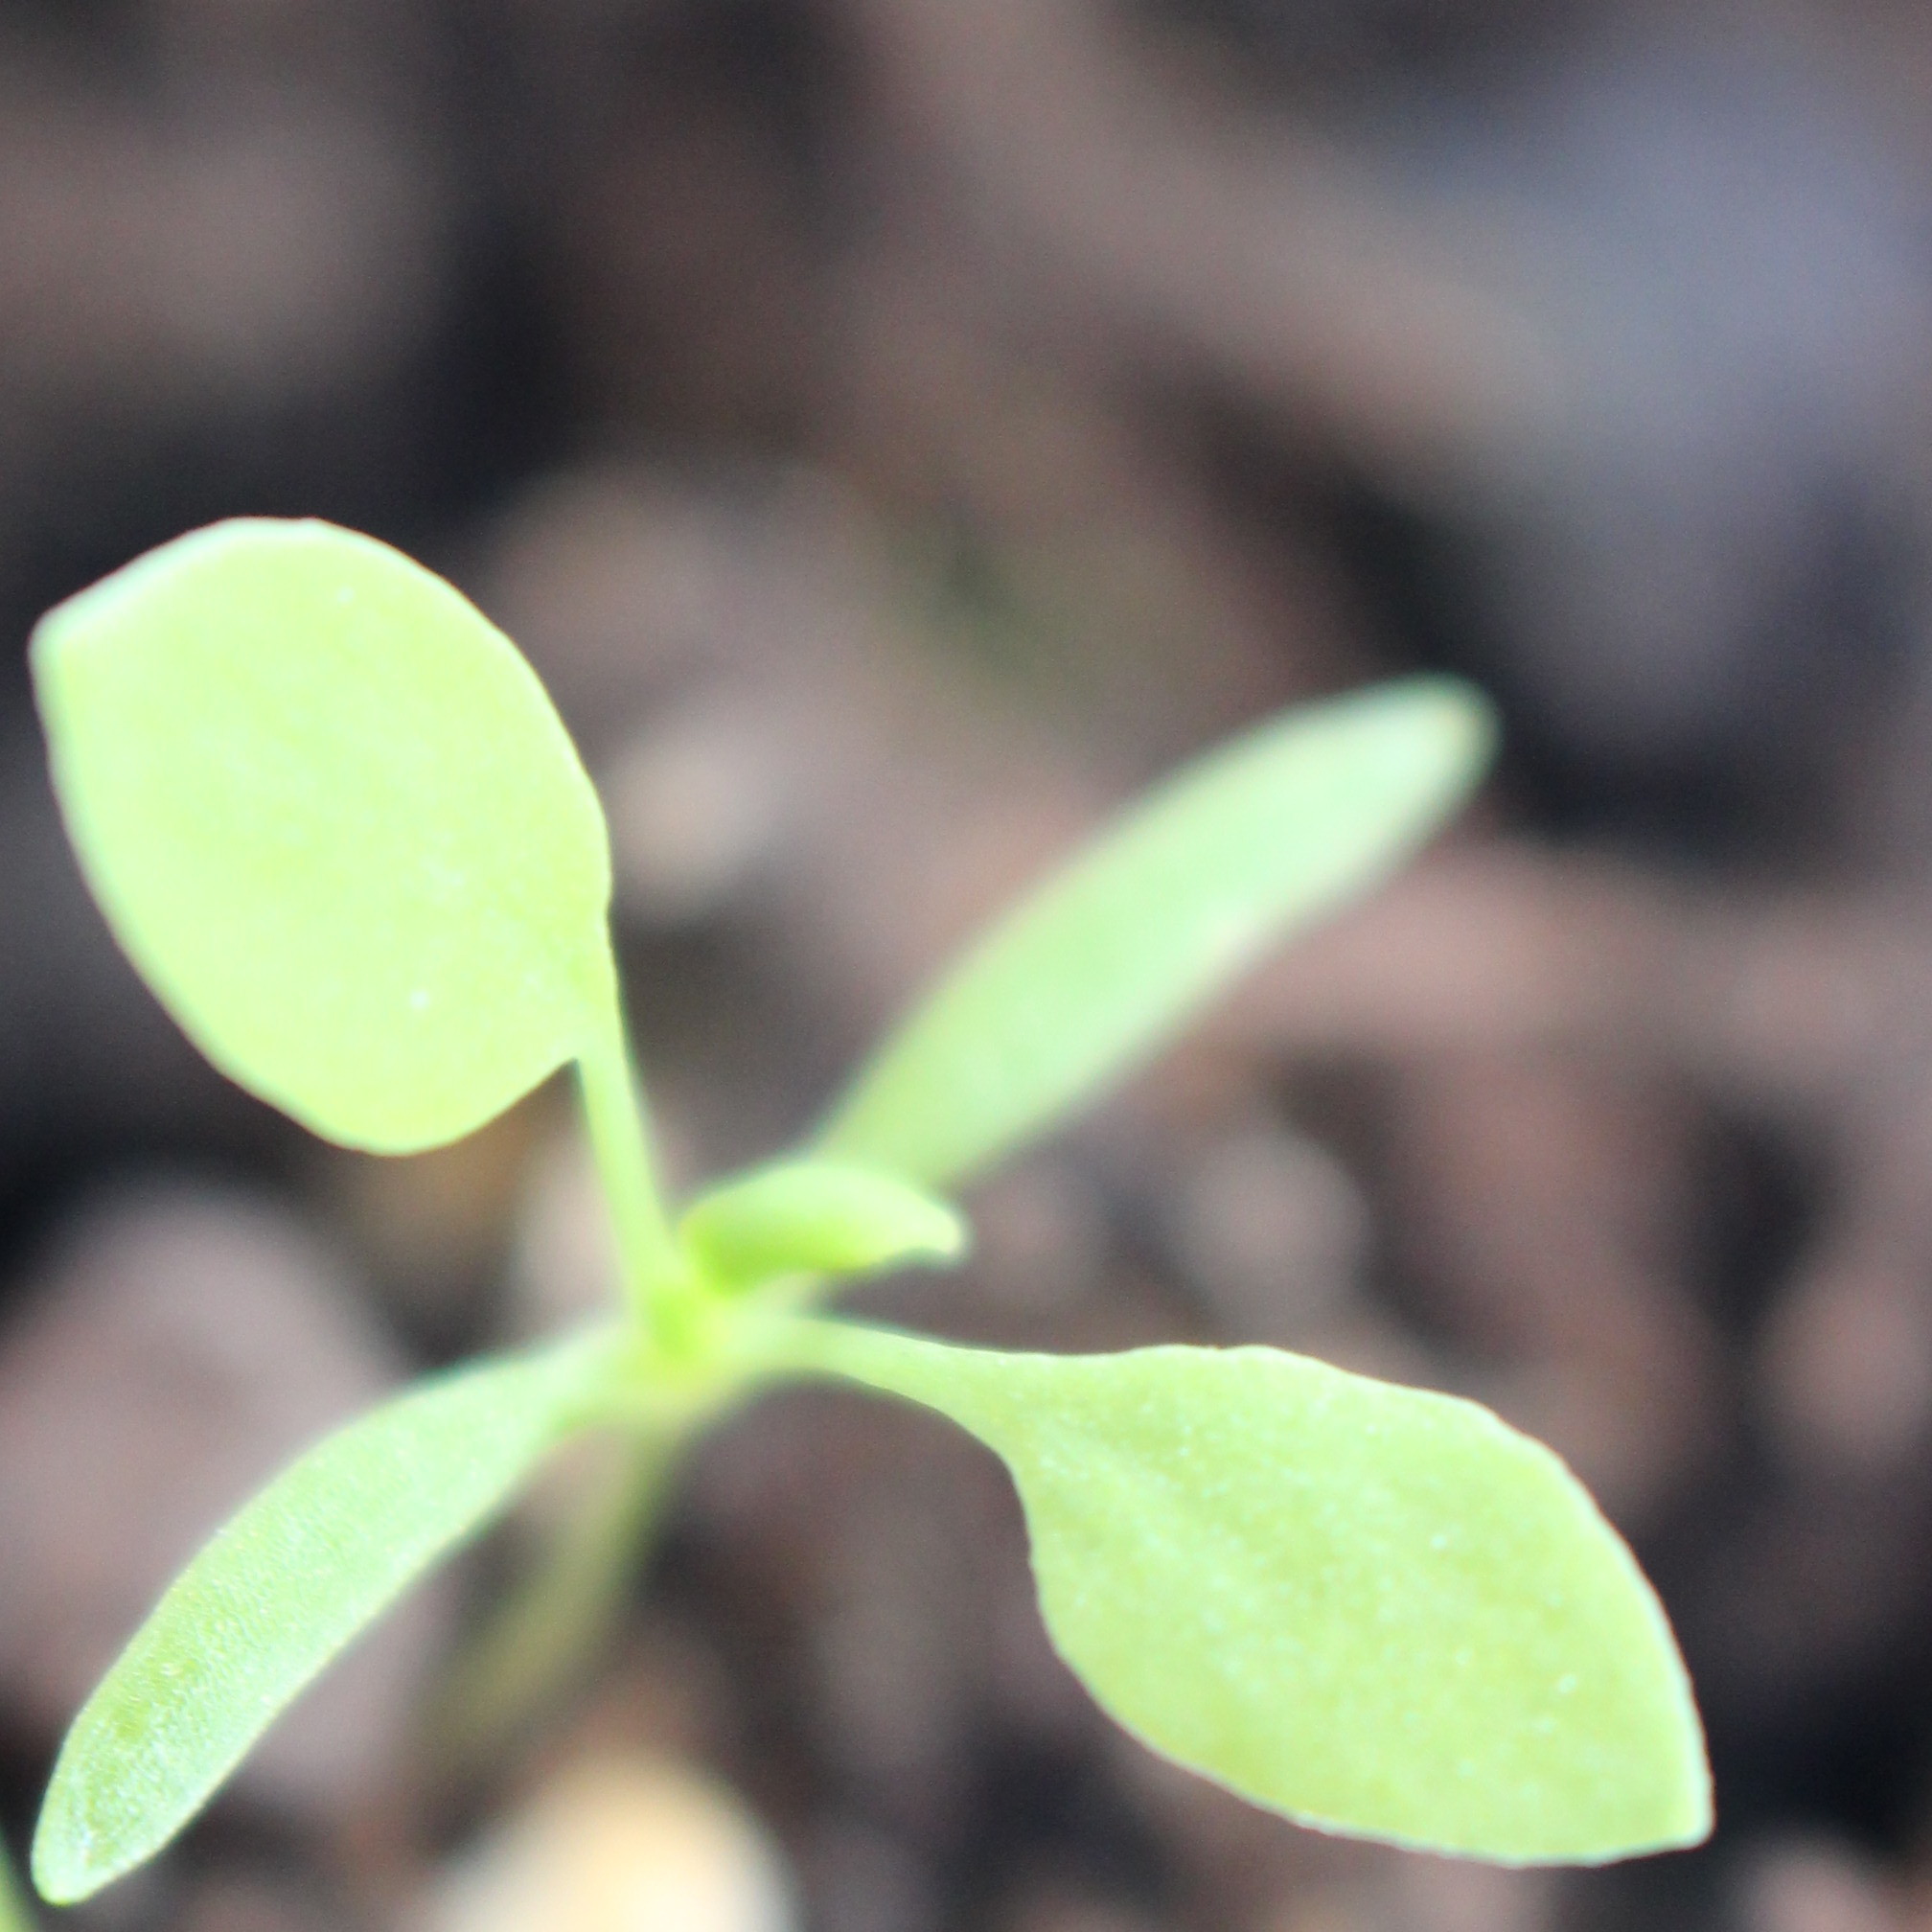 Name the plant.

Papaver rhoeas
